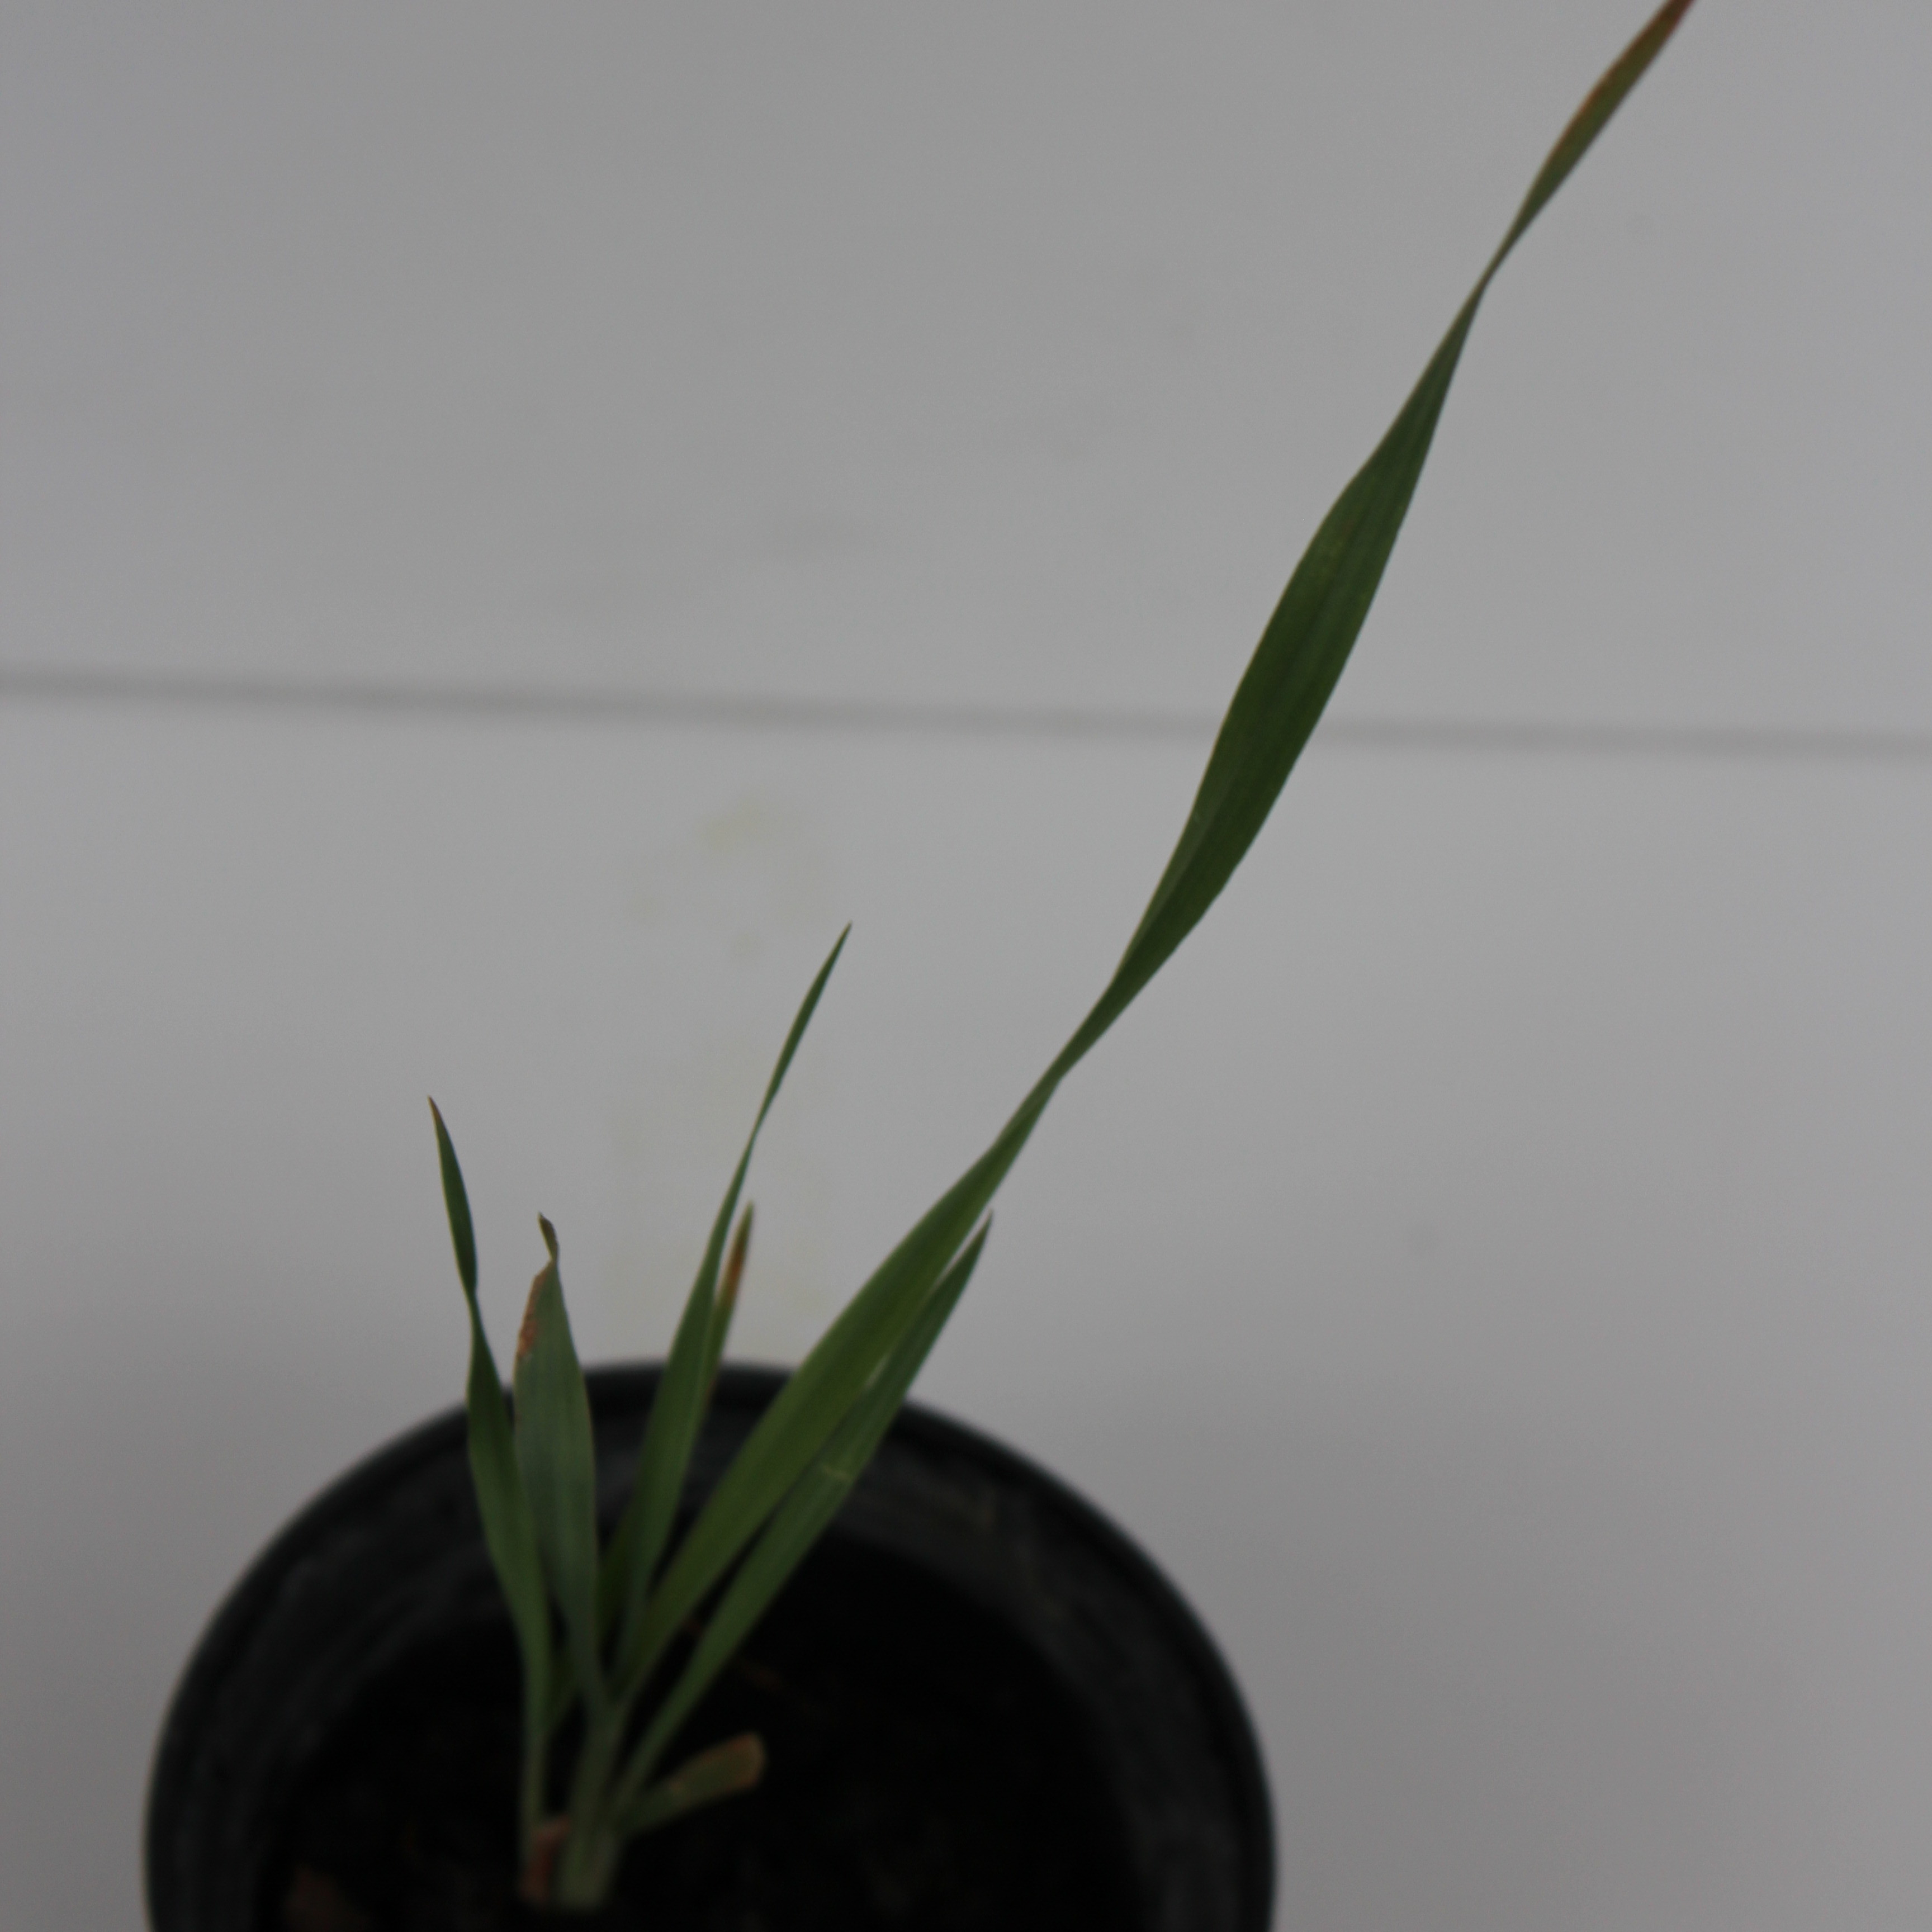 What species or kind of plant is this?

Avena sterilis
